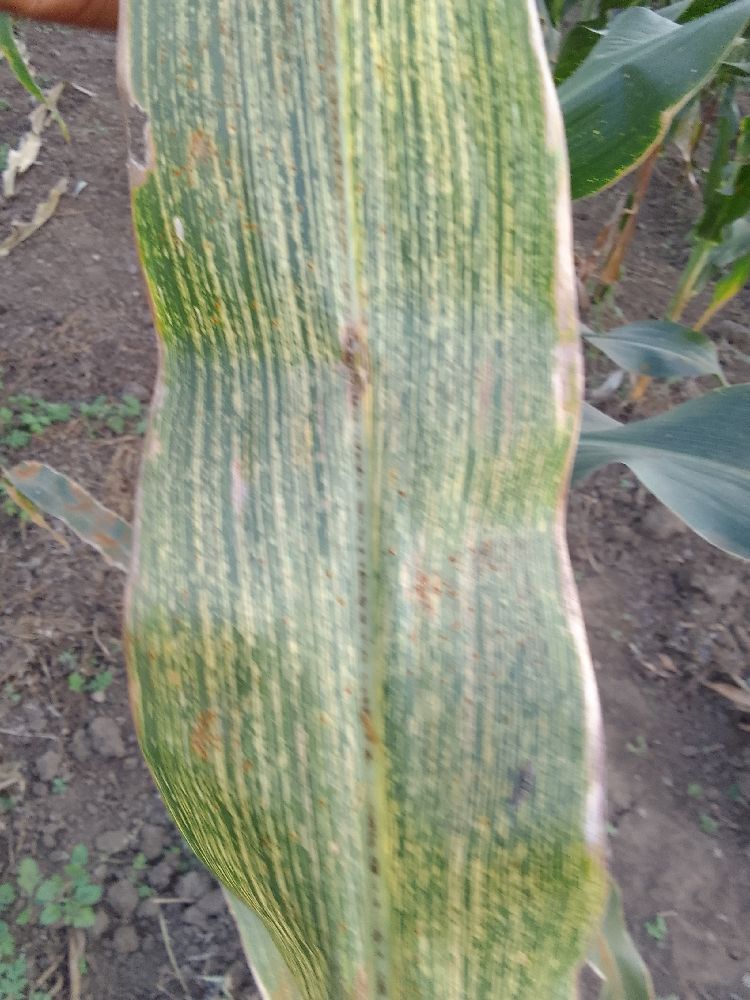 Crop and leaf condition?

maize, maize streak virus
